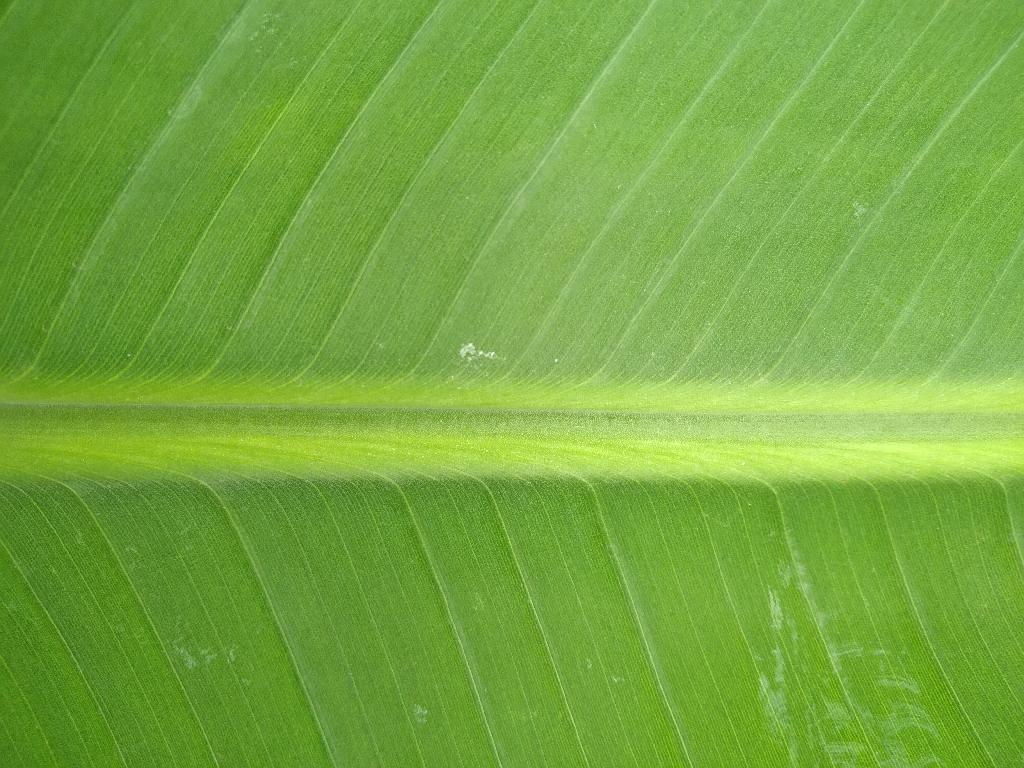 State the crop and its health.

banana, healthy
